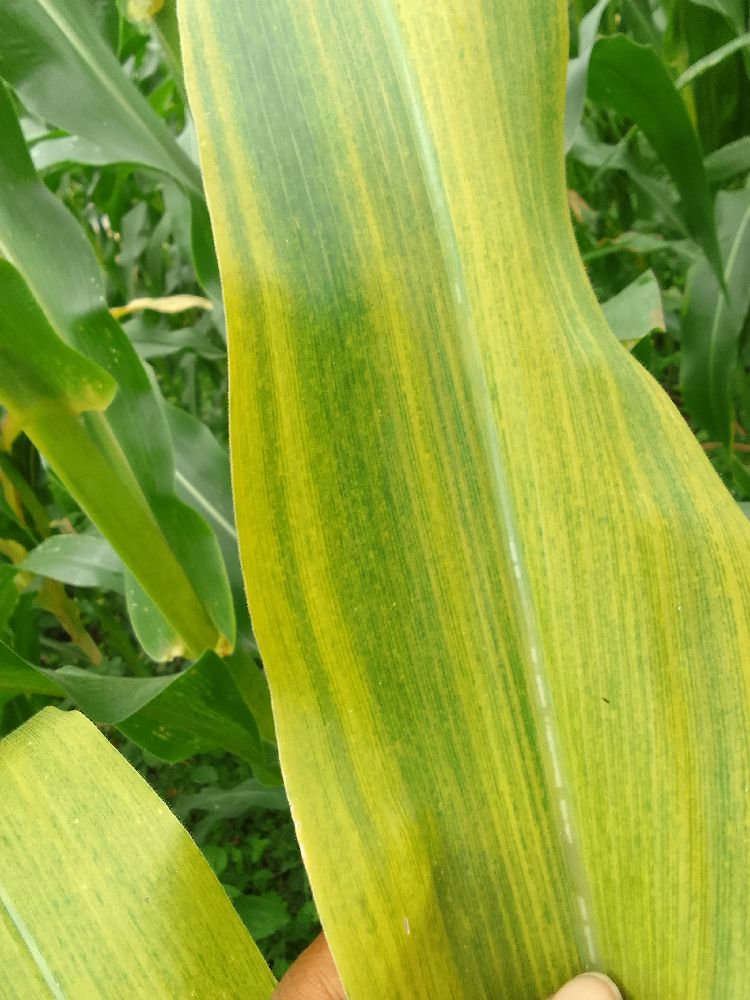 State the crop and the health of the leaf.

maize, maize lethal necrosis
